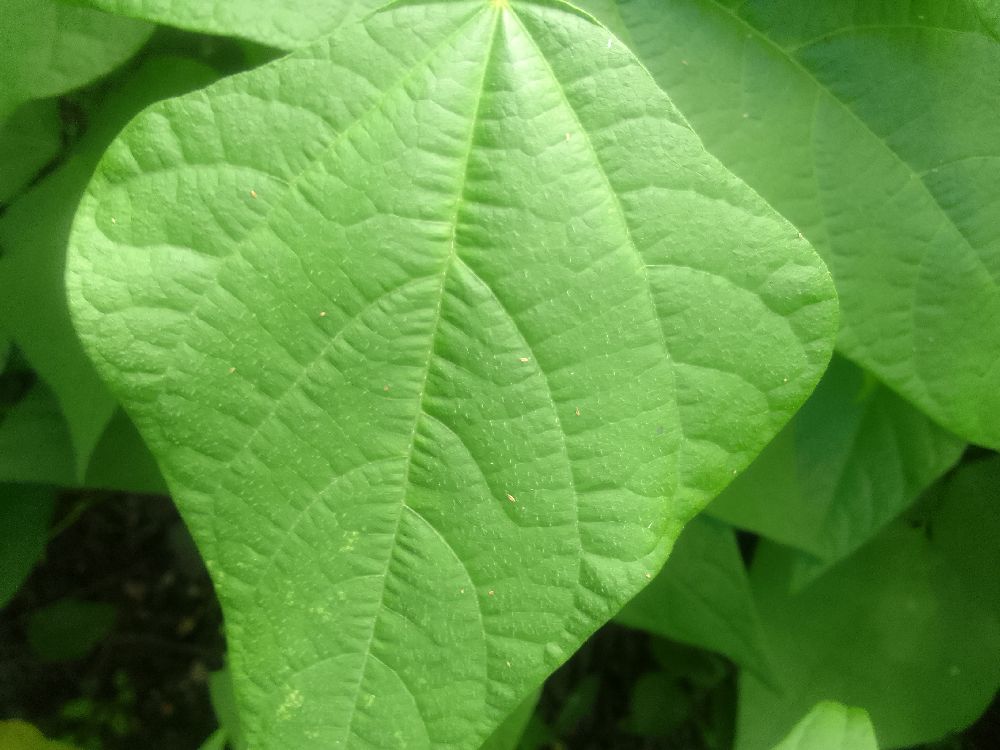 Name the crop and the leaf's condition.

common bean, healthy
